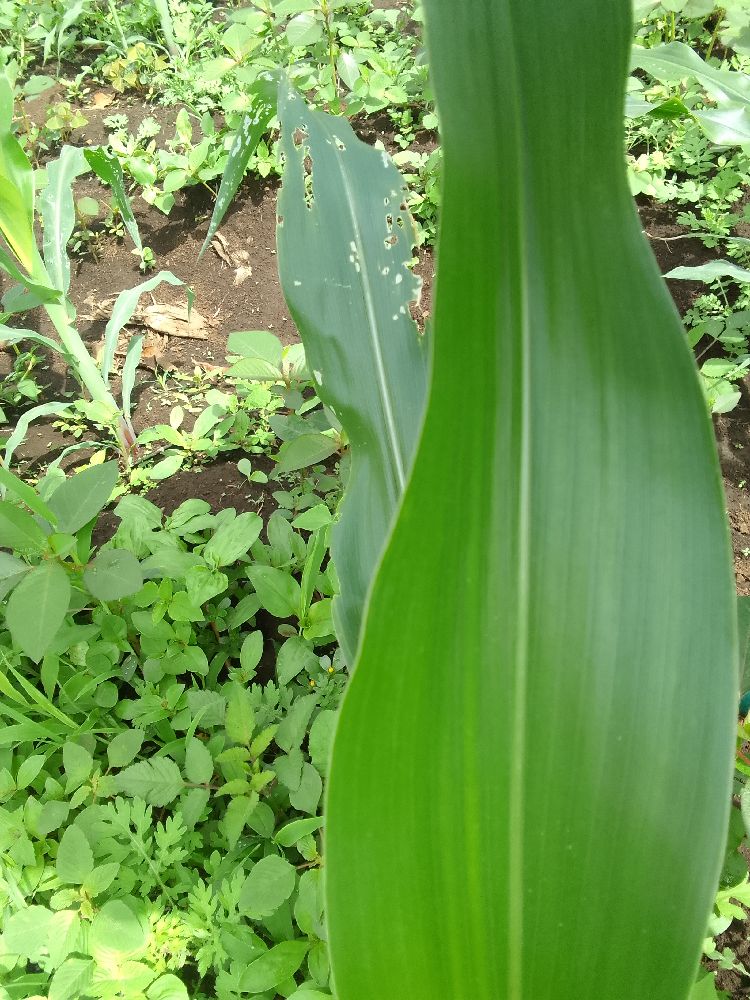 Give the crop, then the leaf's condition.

maize, healthy
